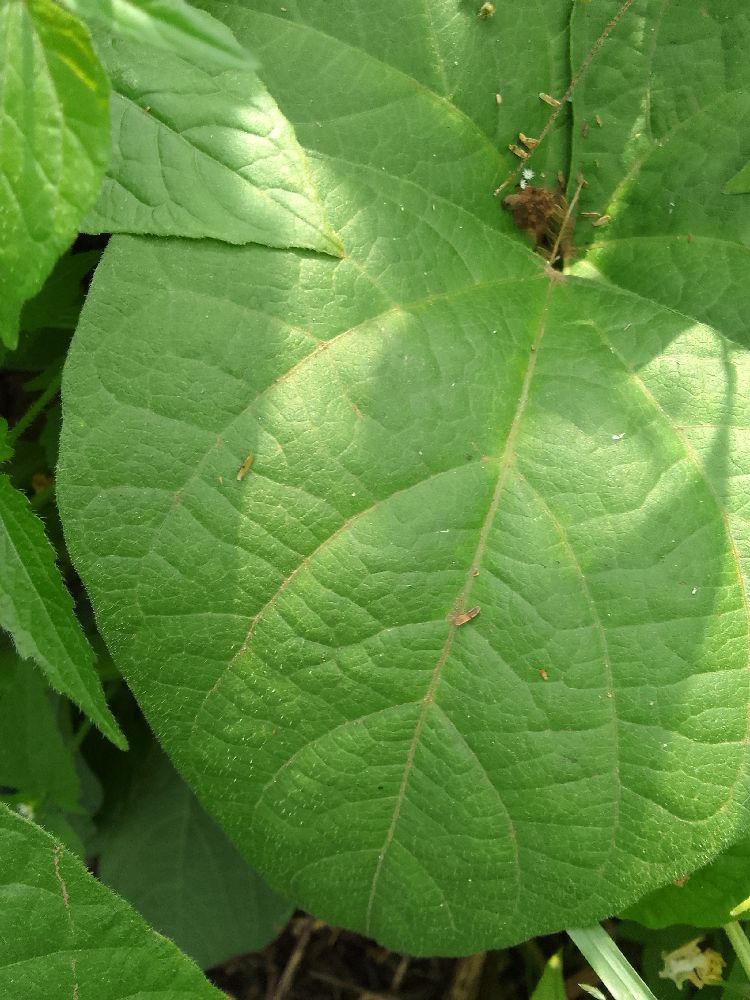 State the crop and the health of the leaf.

common bean, healthy
